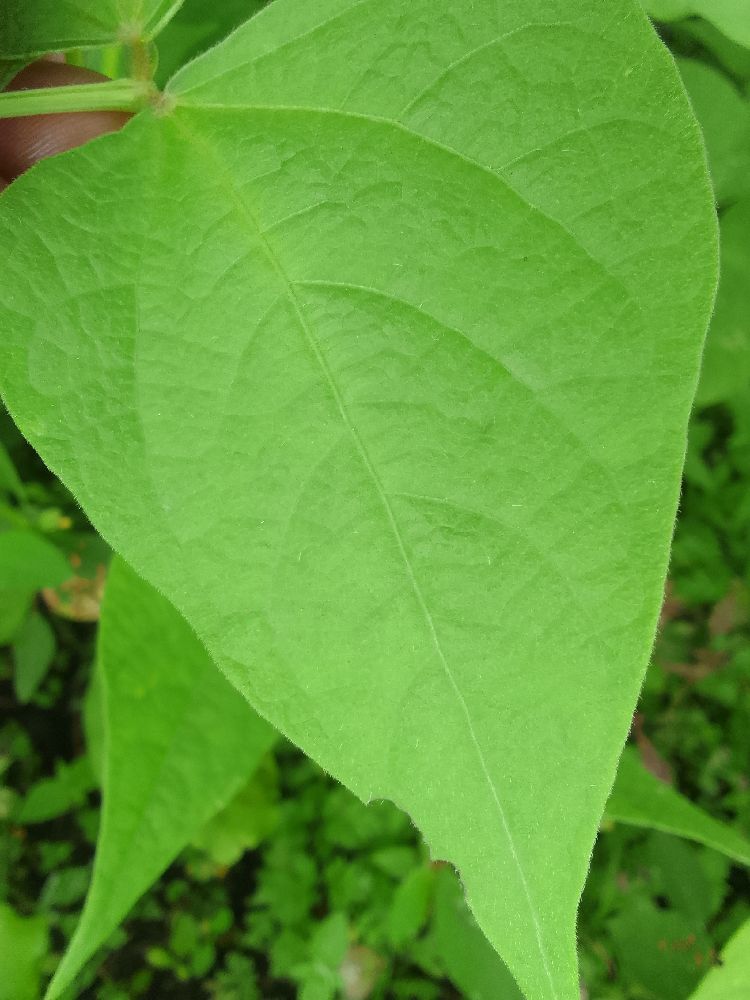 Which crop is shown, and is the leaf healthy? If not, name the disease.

common bean, healthy
